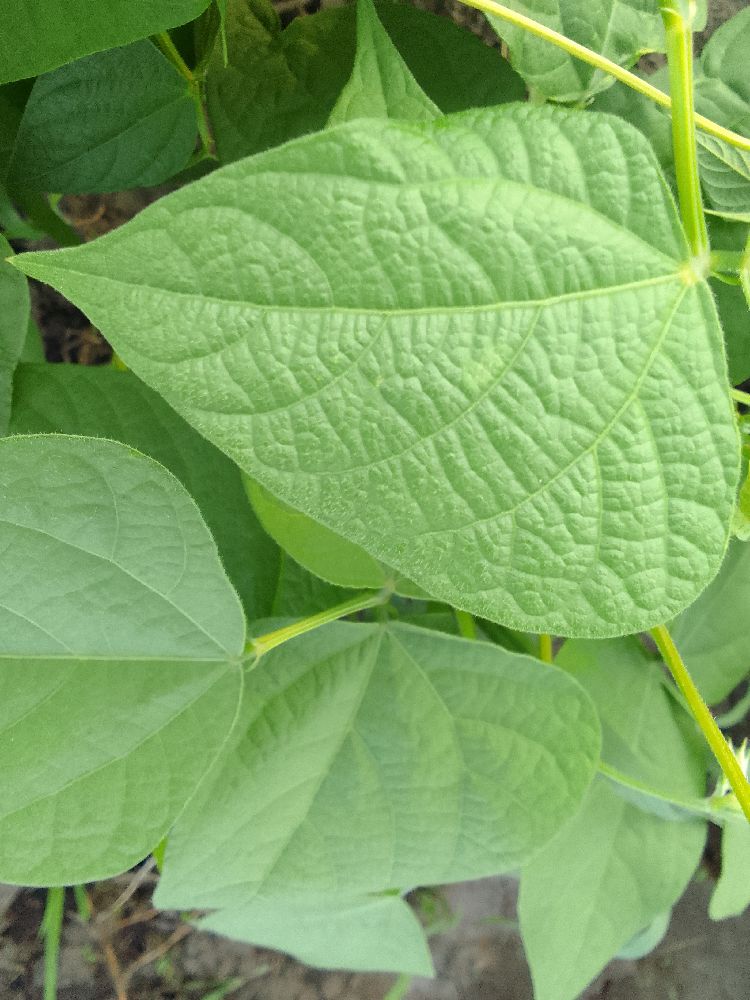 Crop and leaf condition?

common bean, healthy
